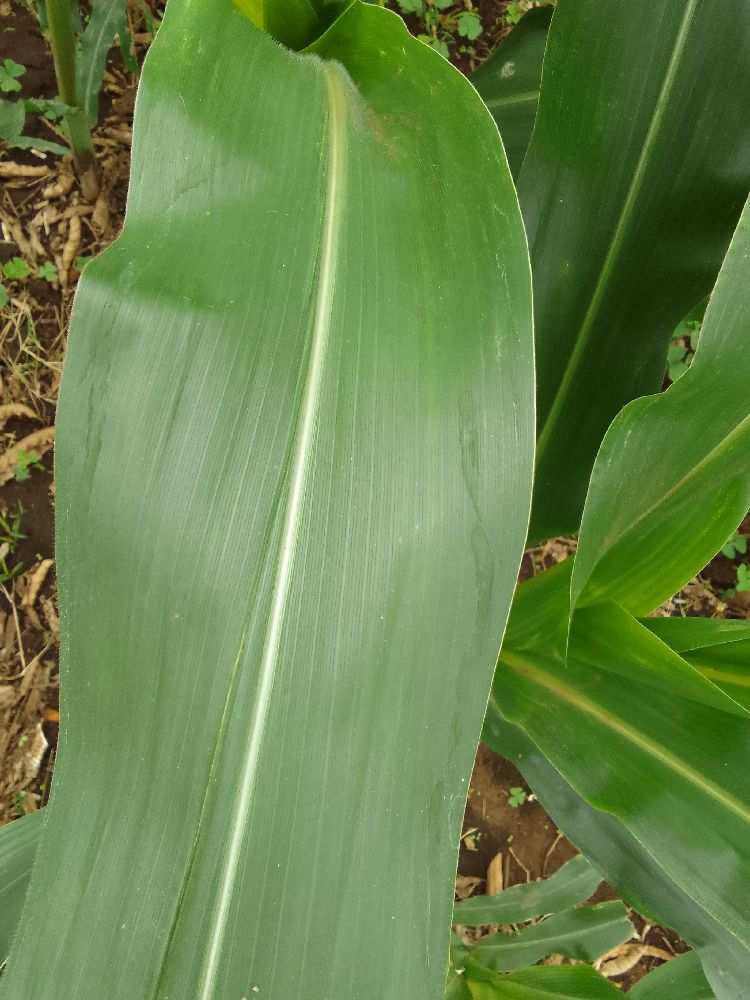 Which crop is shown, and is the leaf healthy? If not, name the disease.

maize, healthy
